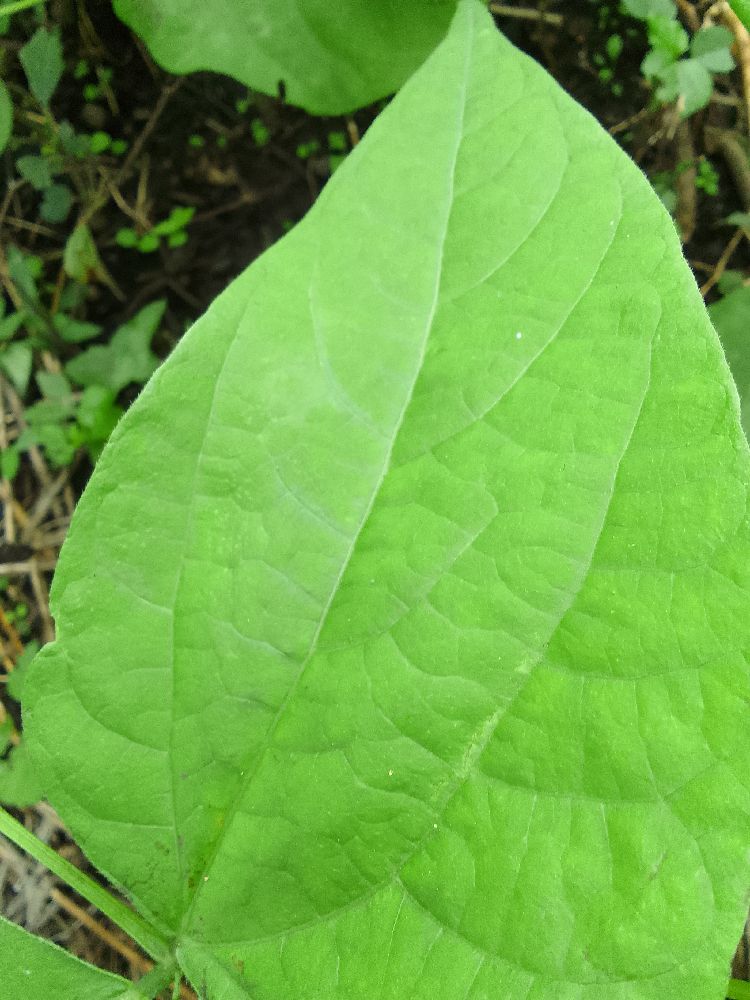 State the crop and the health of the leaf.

common bean, healthy
